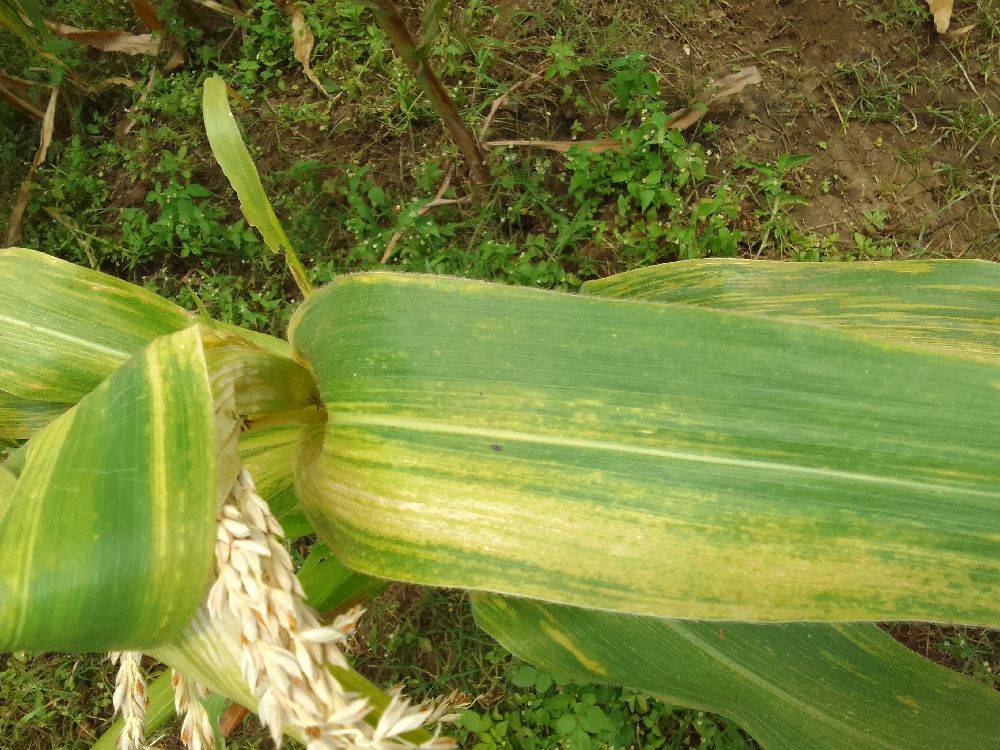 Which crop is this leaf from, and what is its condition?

maize, maize lethal necrosis
